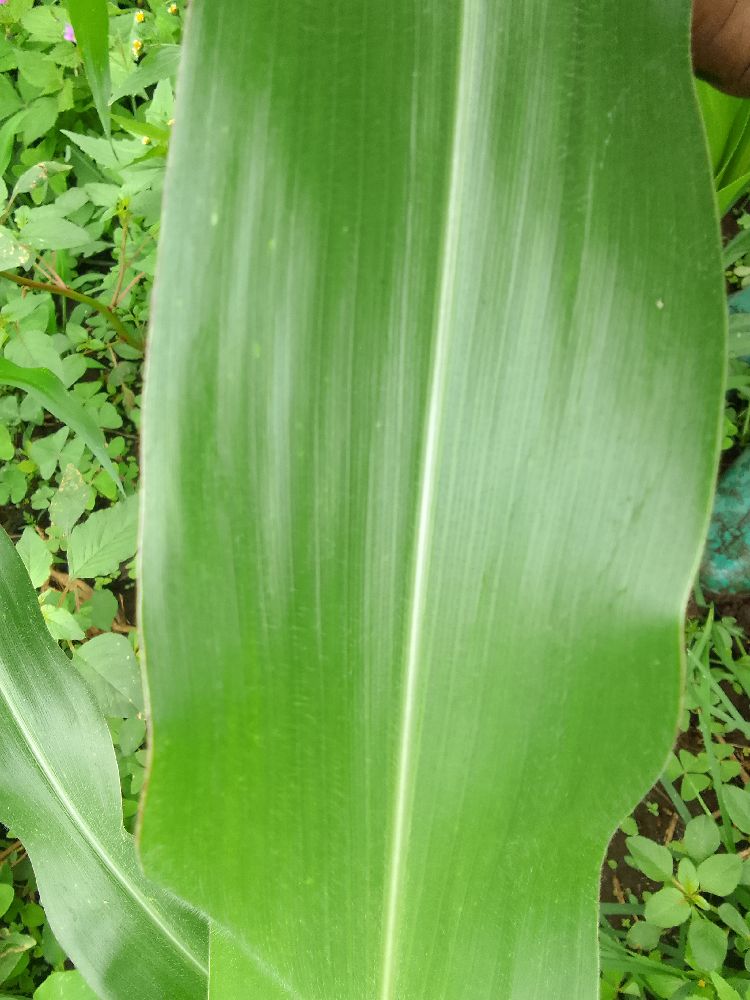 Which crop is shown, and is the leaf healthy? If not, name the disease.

maize, healthy
